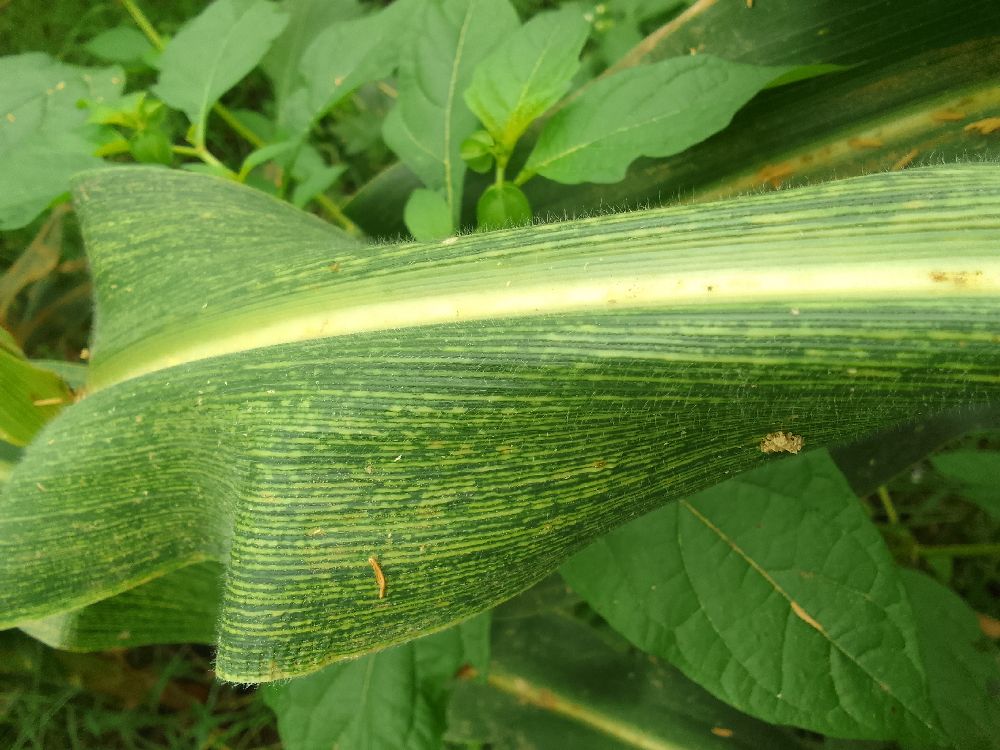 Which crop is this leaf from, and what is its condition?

maize, maize streak virus
